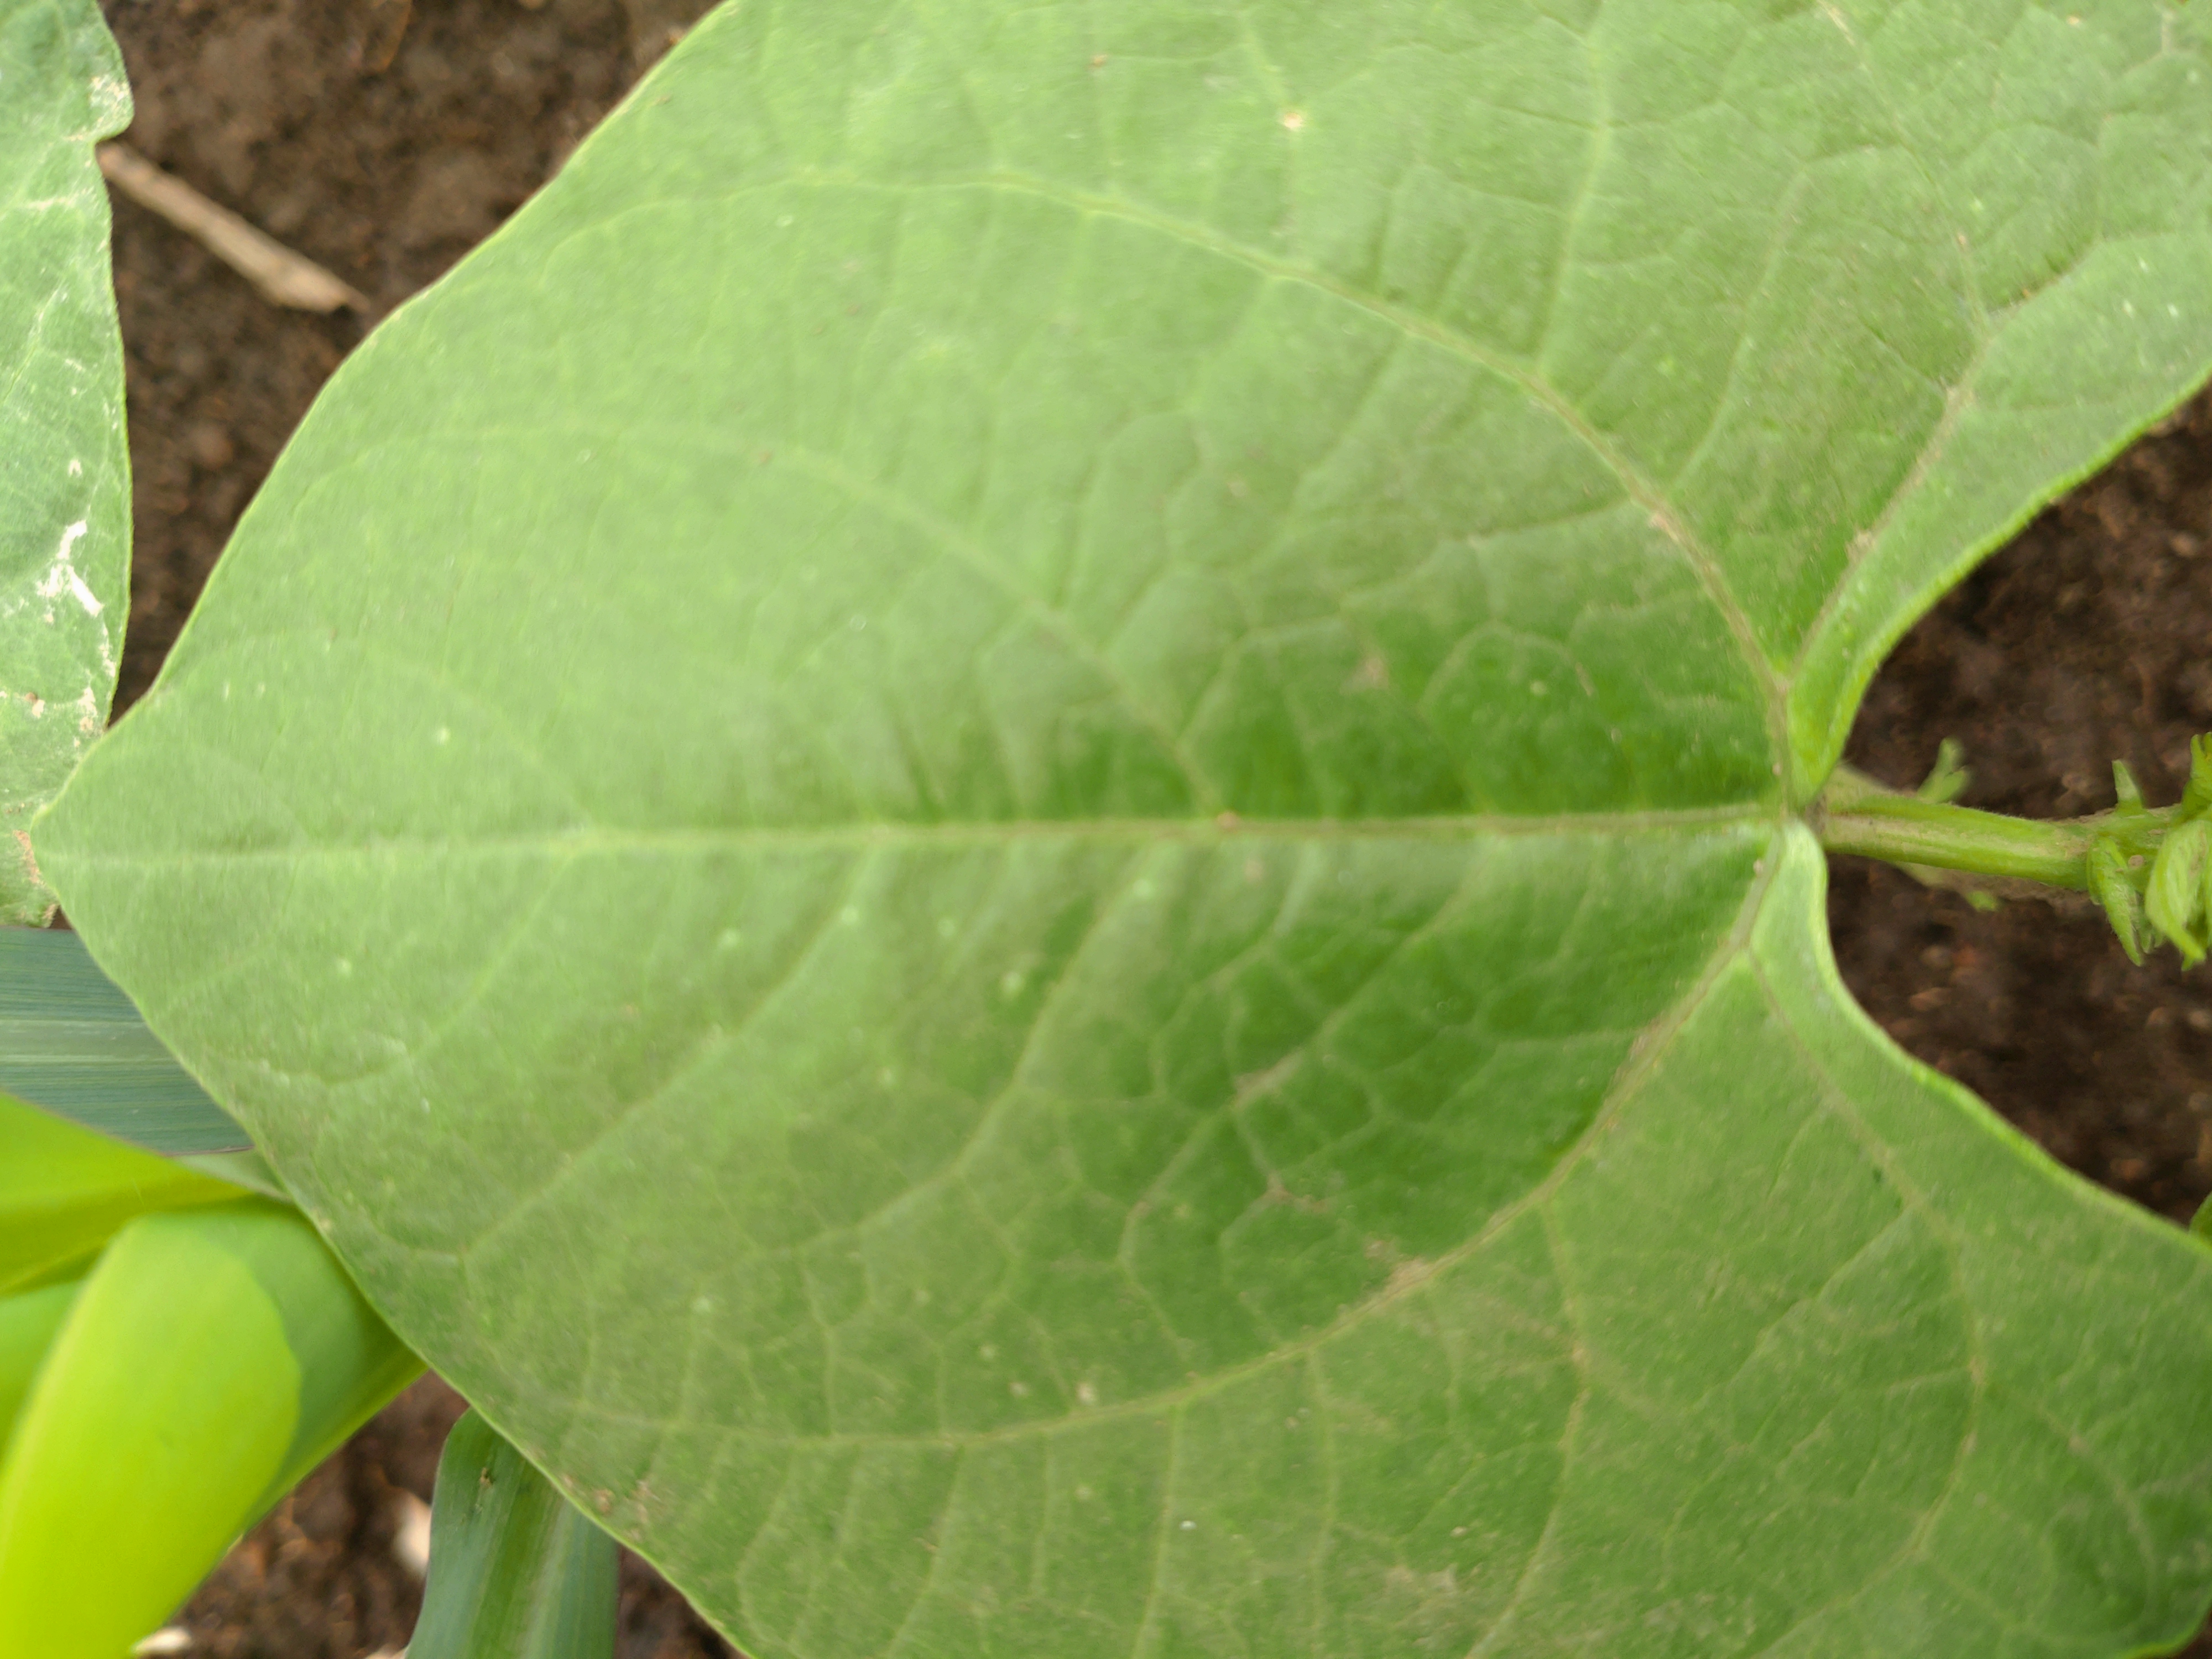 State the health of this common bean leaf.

healthy
